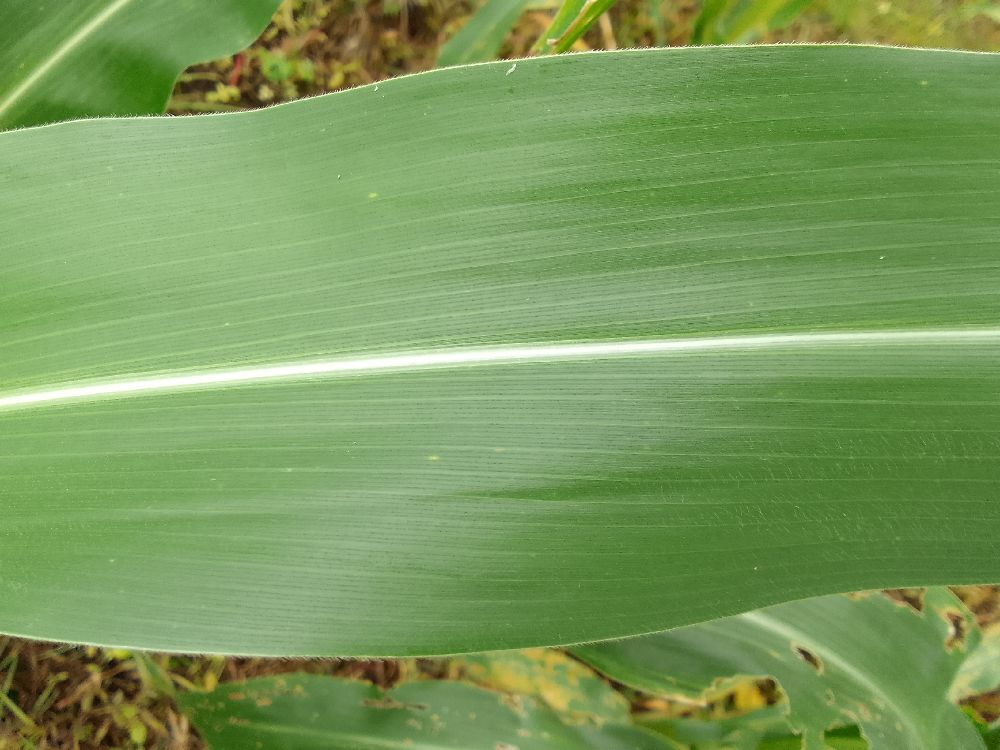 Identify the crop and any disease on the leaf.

maize, healthy
